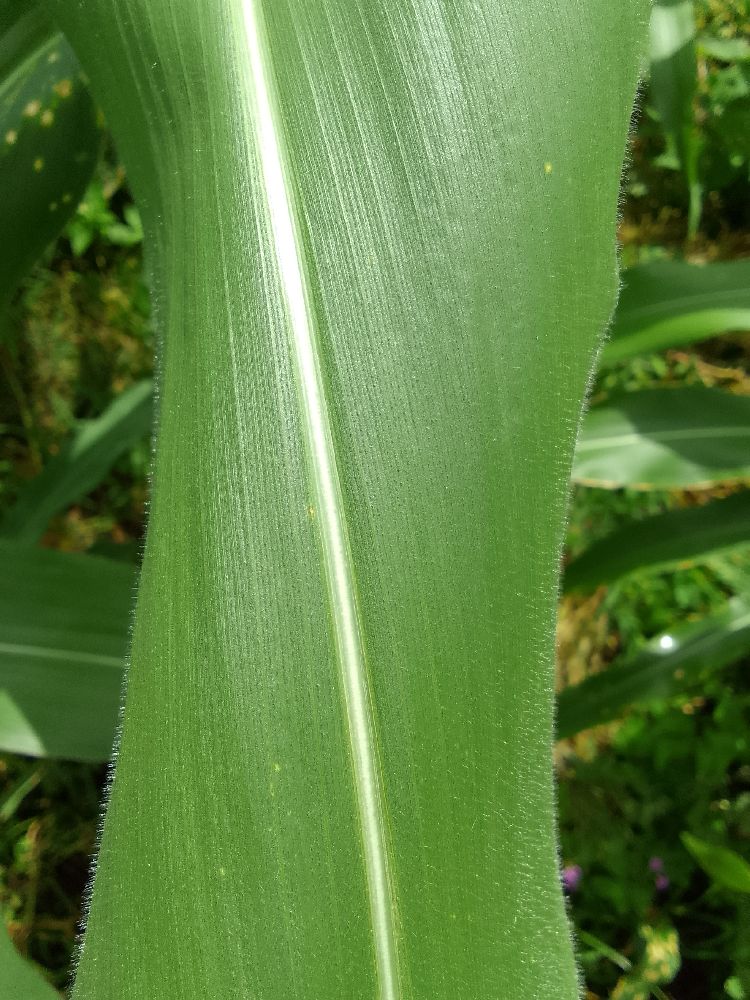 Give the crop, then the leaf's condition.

maize, healthy
